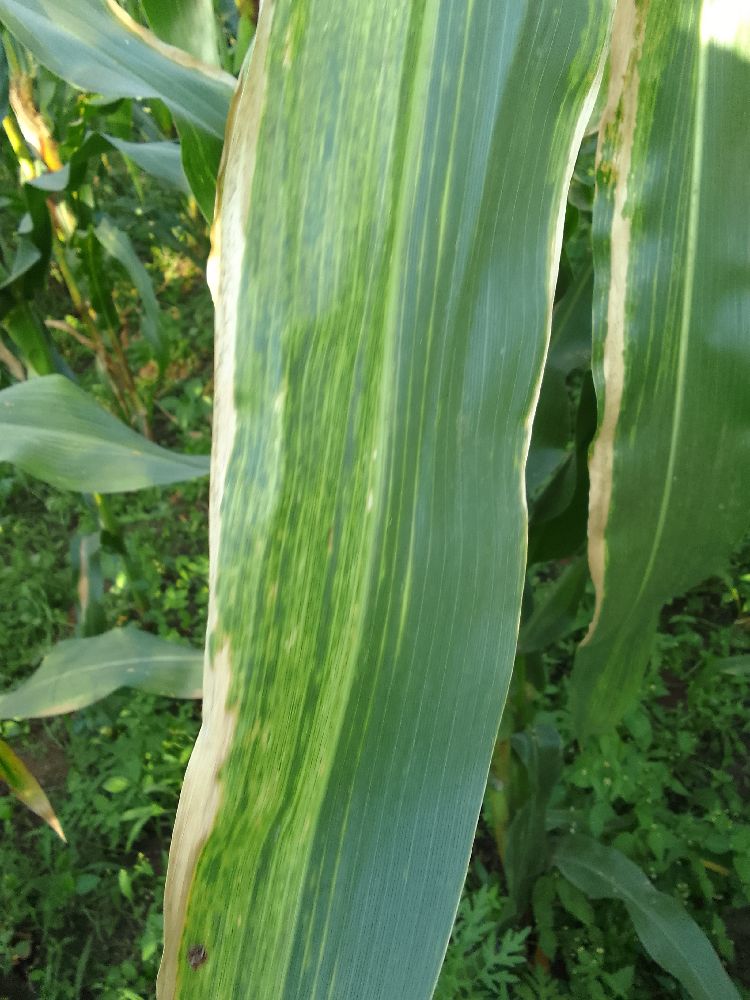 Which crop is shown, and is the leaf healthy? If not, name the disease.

maize, maize lethal necrosis
